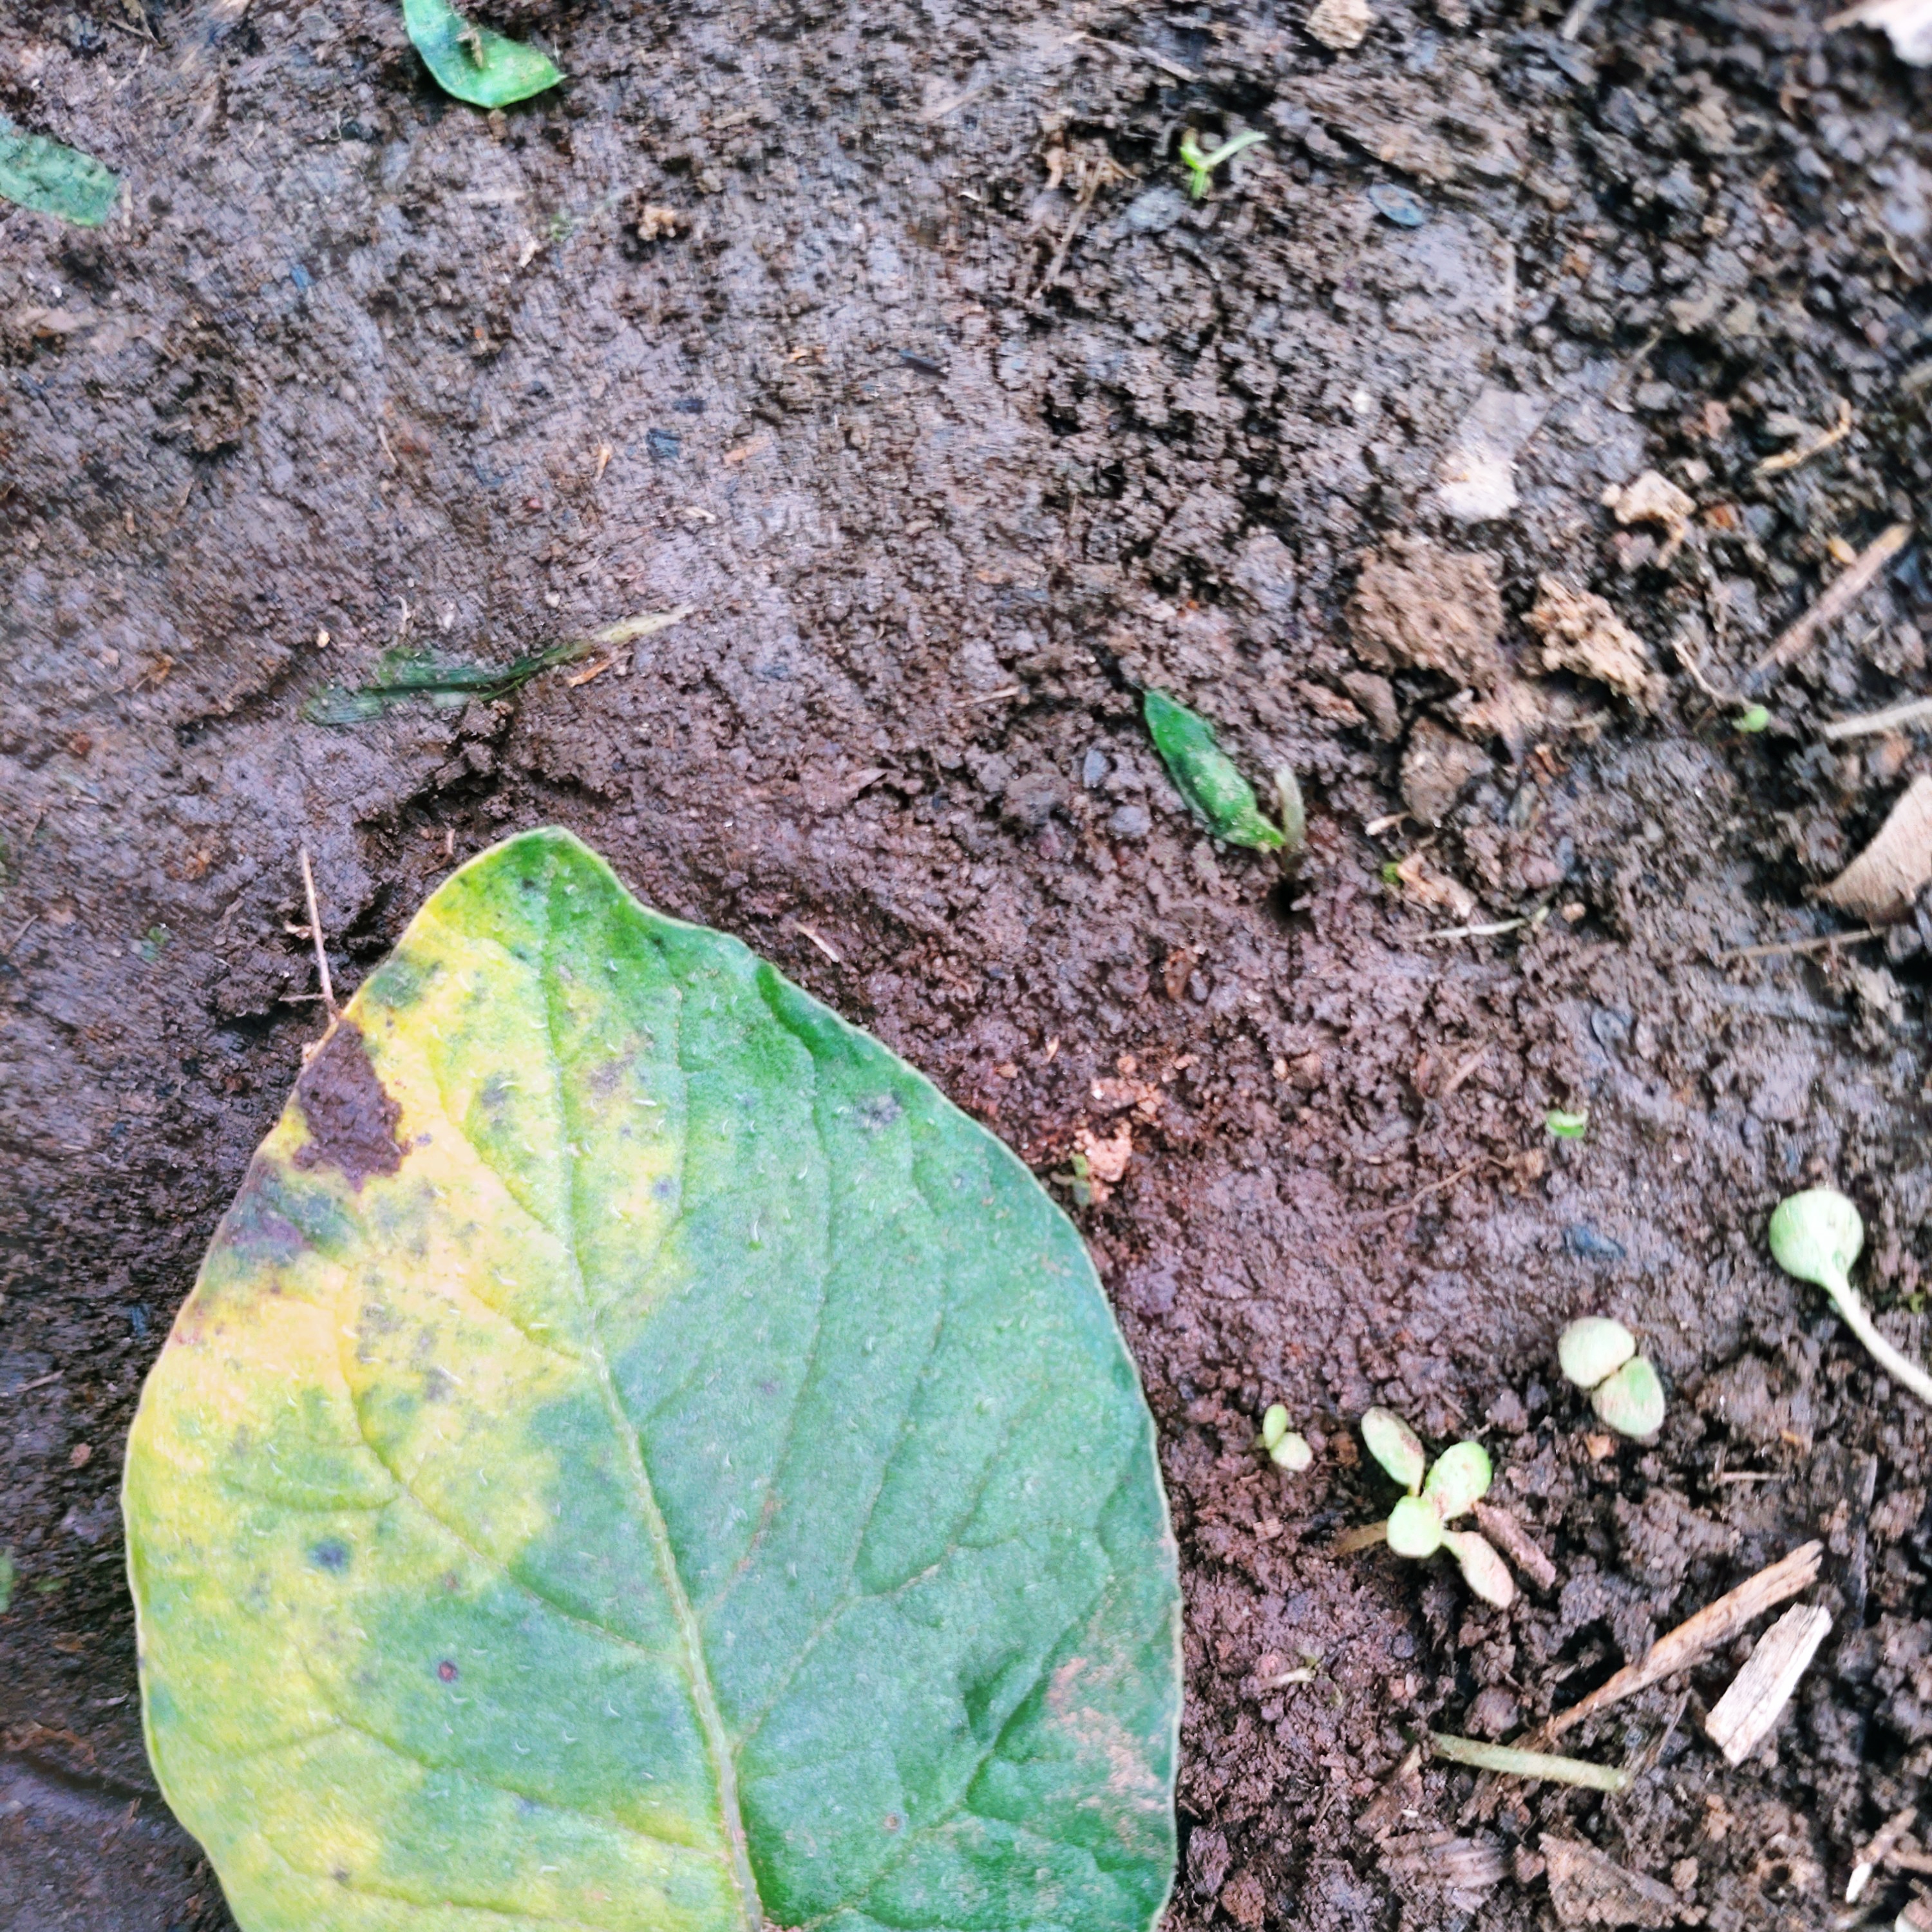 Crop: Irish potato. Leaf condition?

late blight
